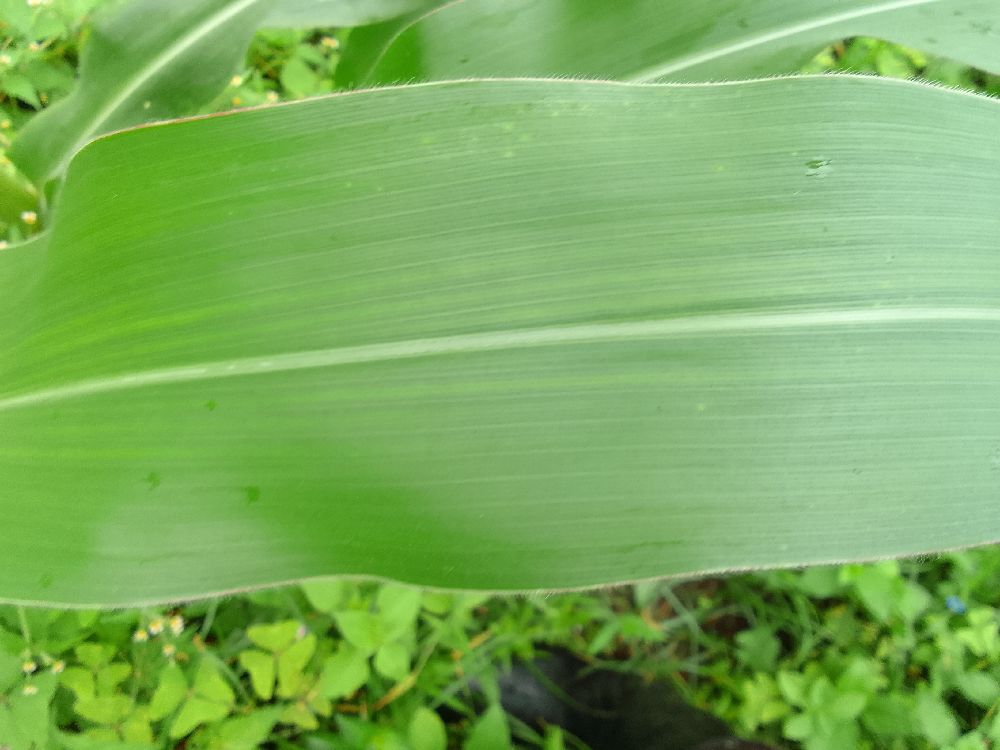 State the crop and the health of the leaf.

maize, healthy
